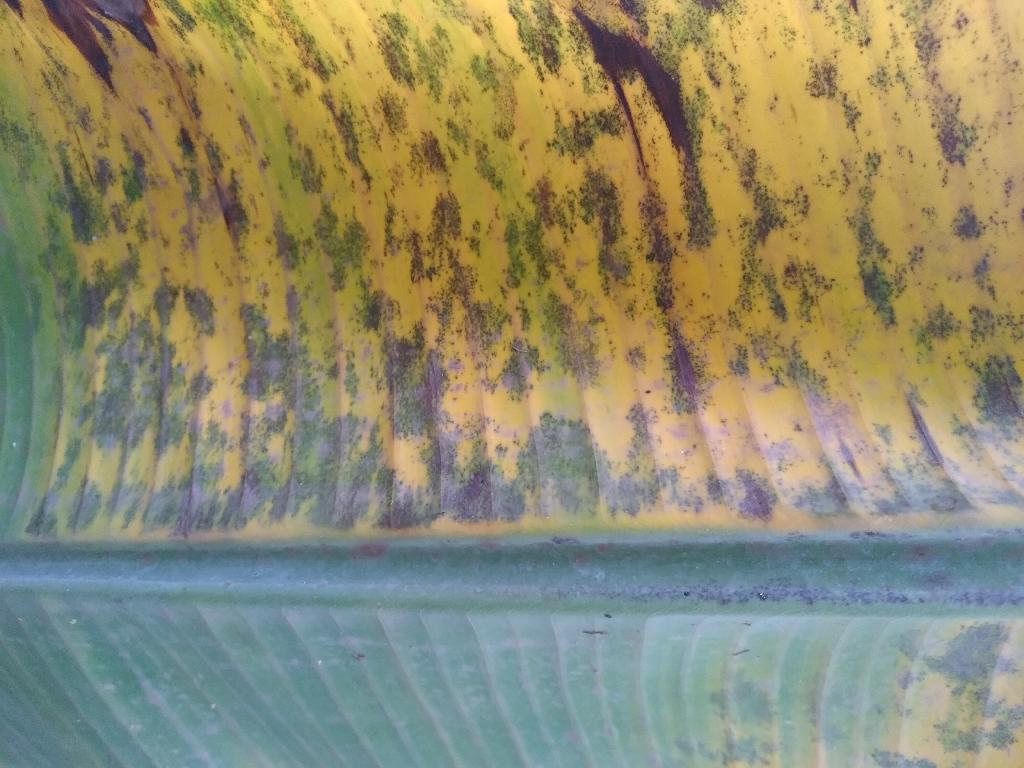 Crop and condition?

banana, black sigatoka
